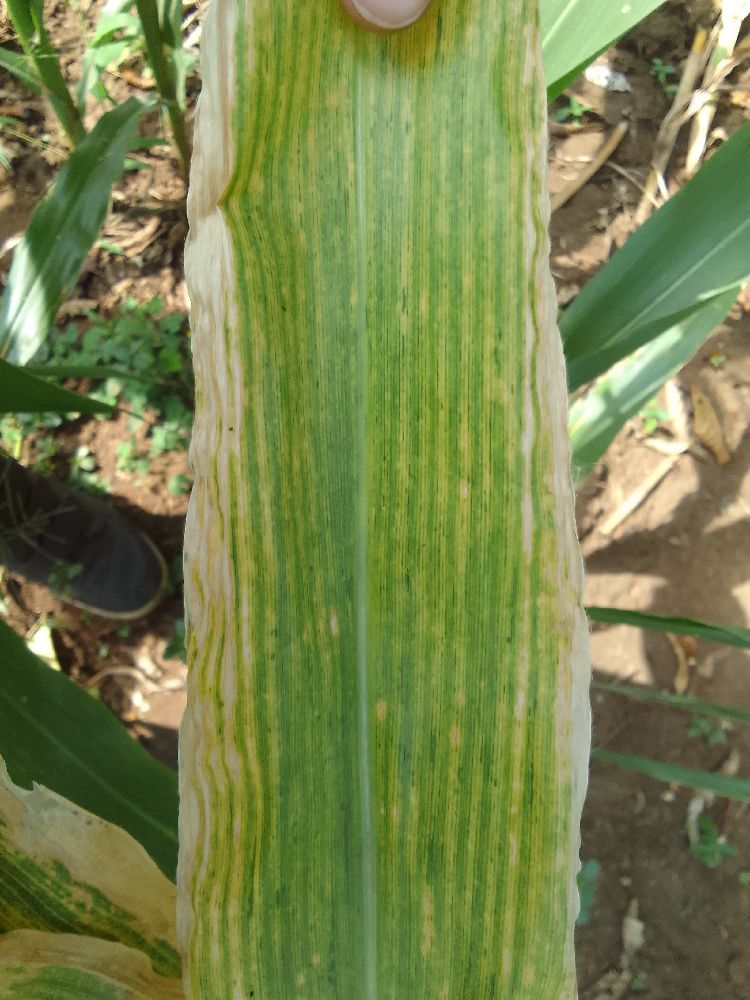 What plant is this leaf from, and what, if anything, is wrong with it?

maize, maize lethal necrosis
